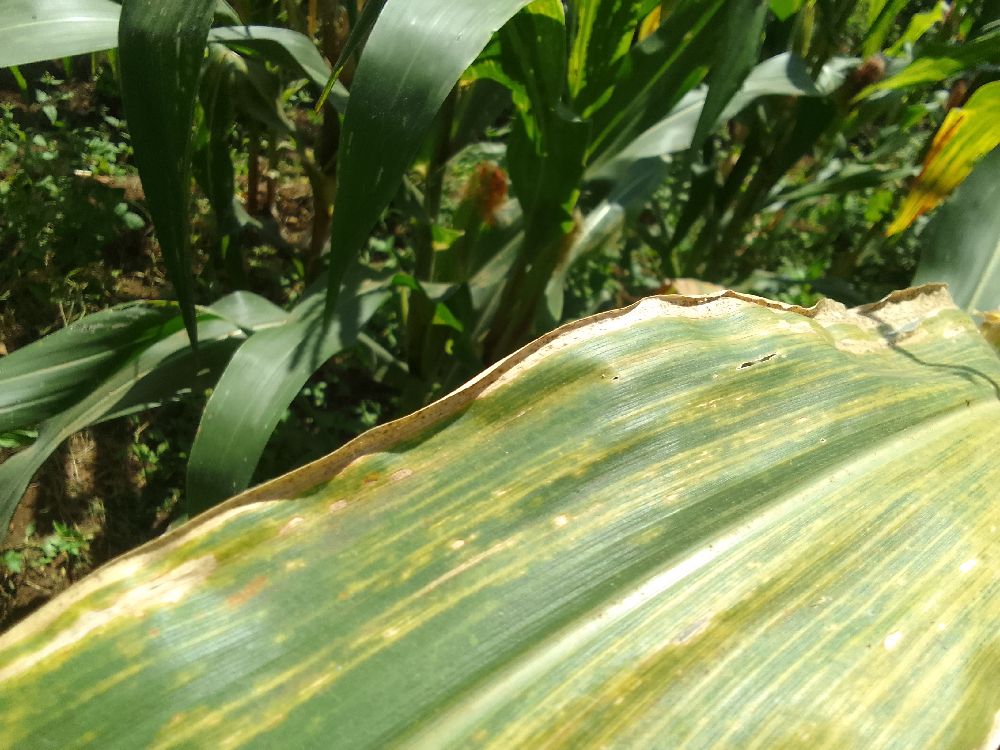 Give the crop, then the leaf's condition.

maize, maize lethal necrosis
